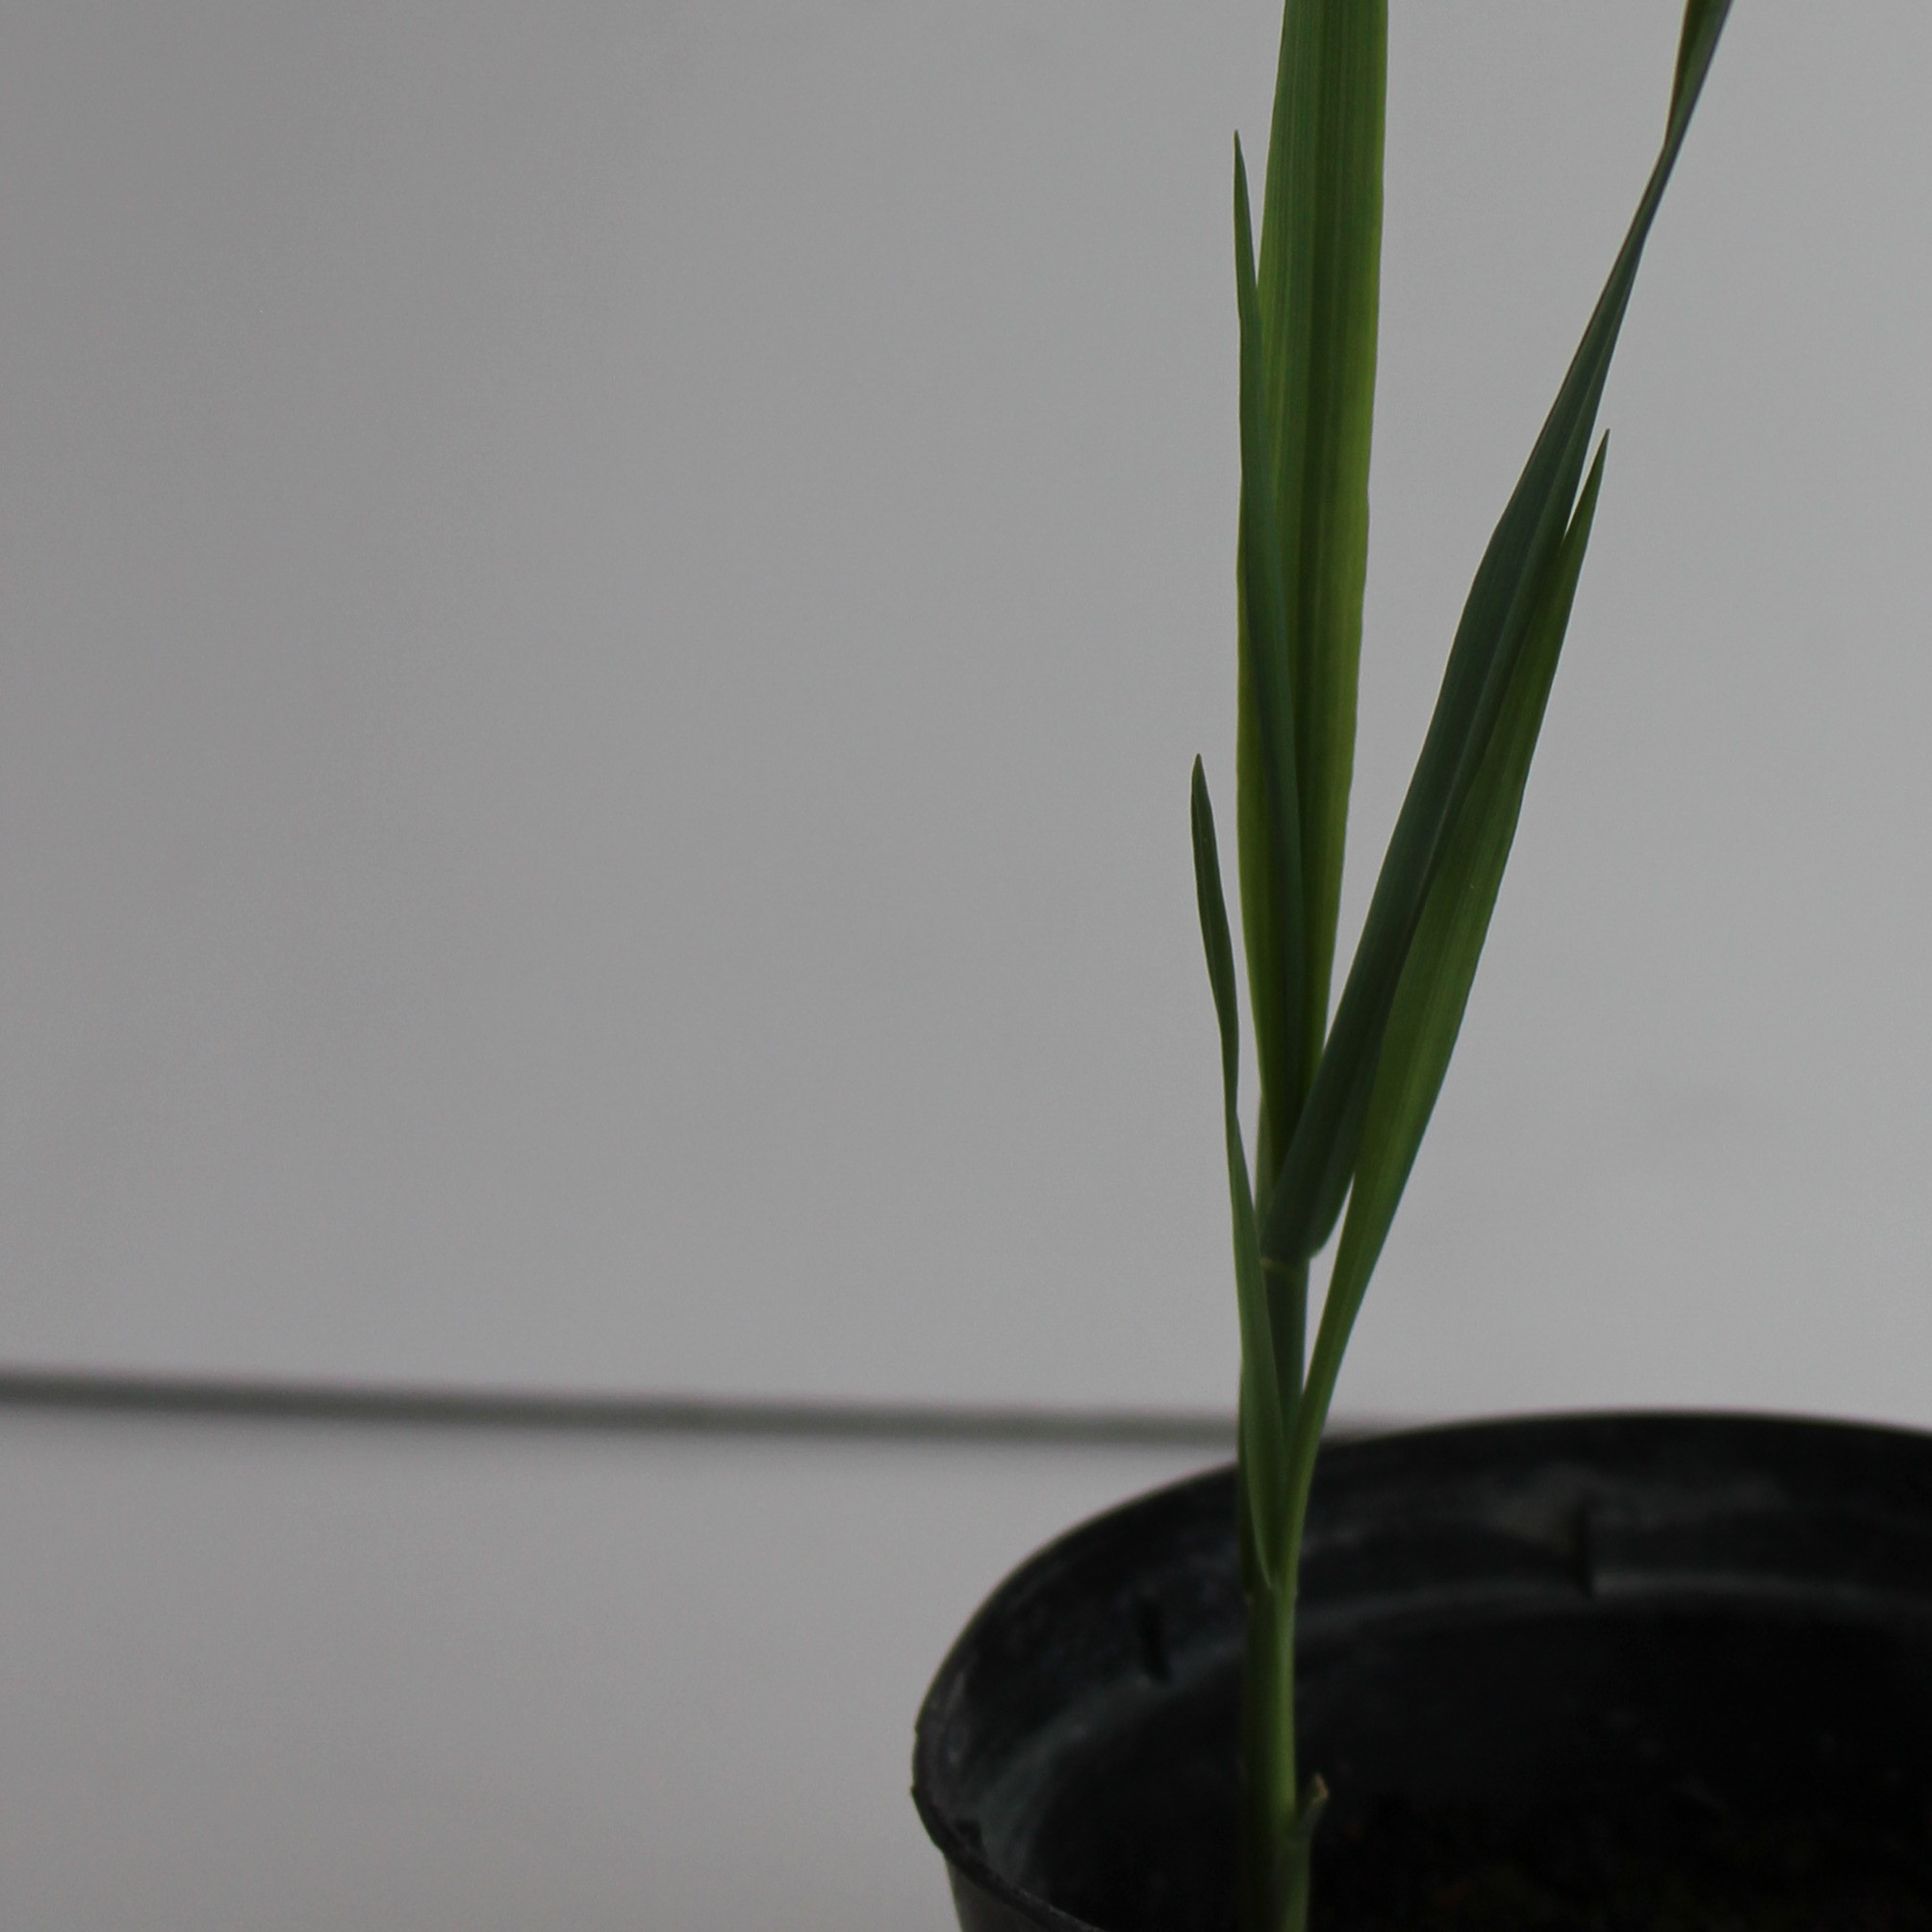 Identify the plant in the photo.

Avena sterilis
